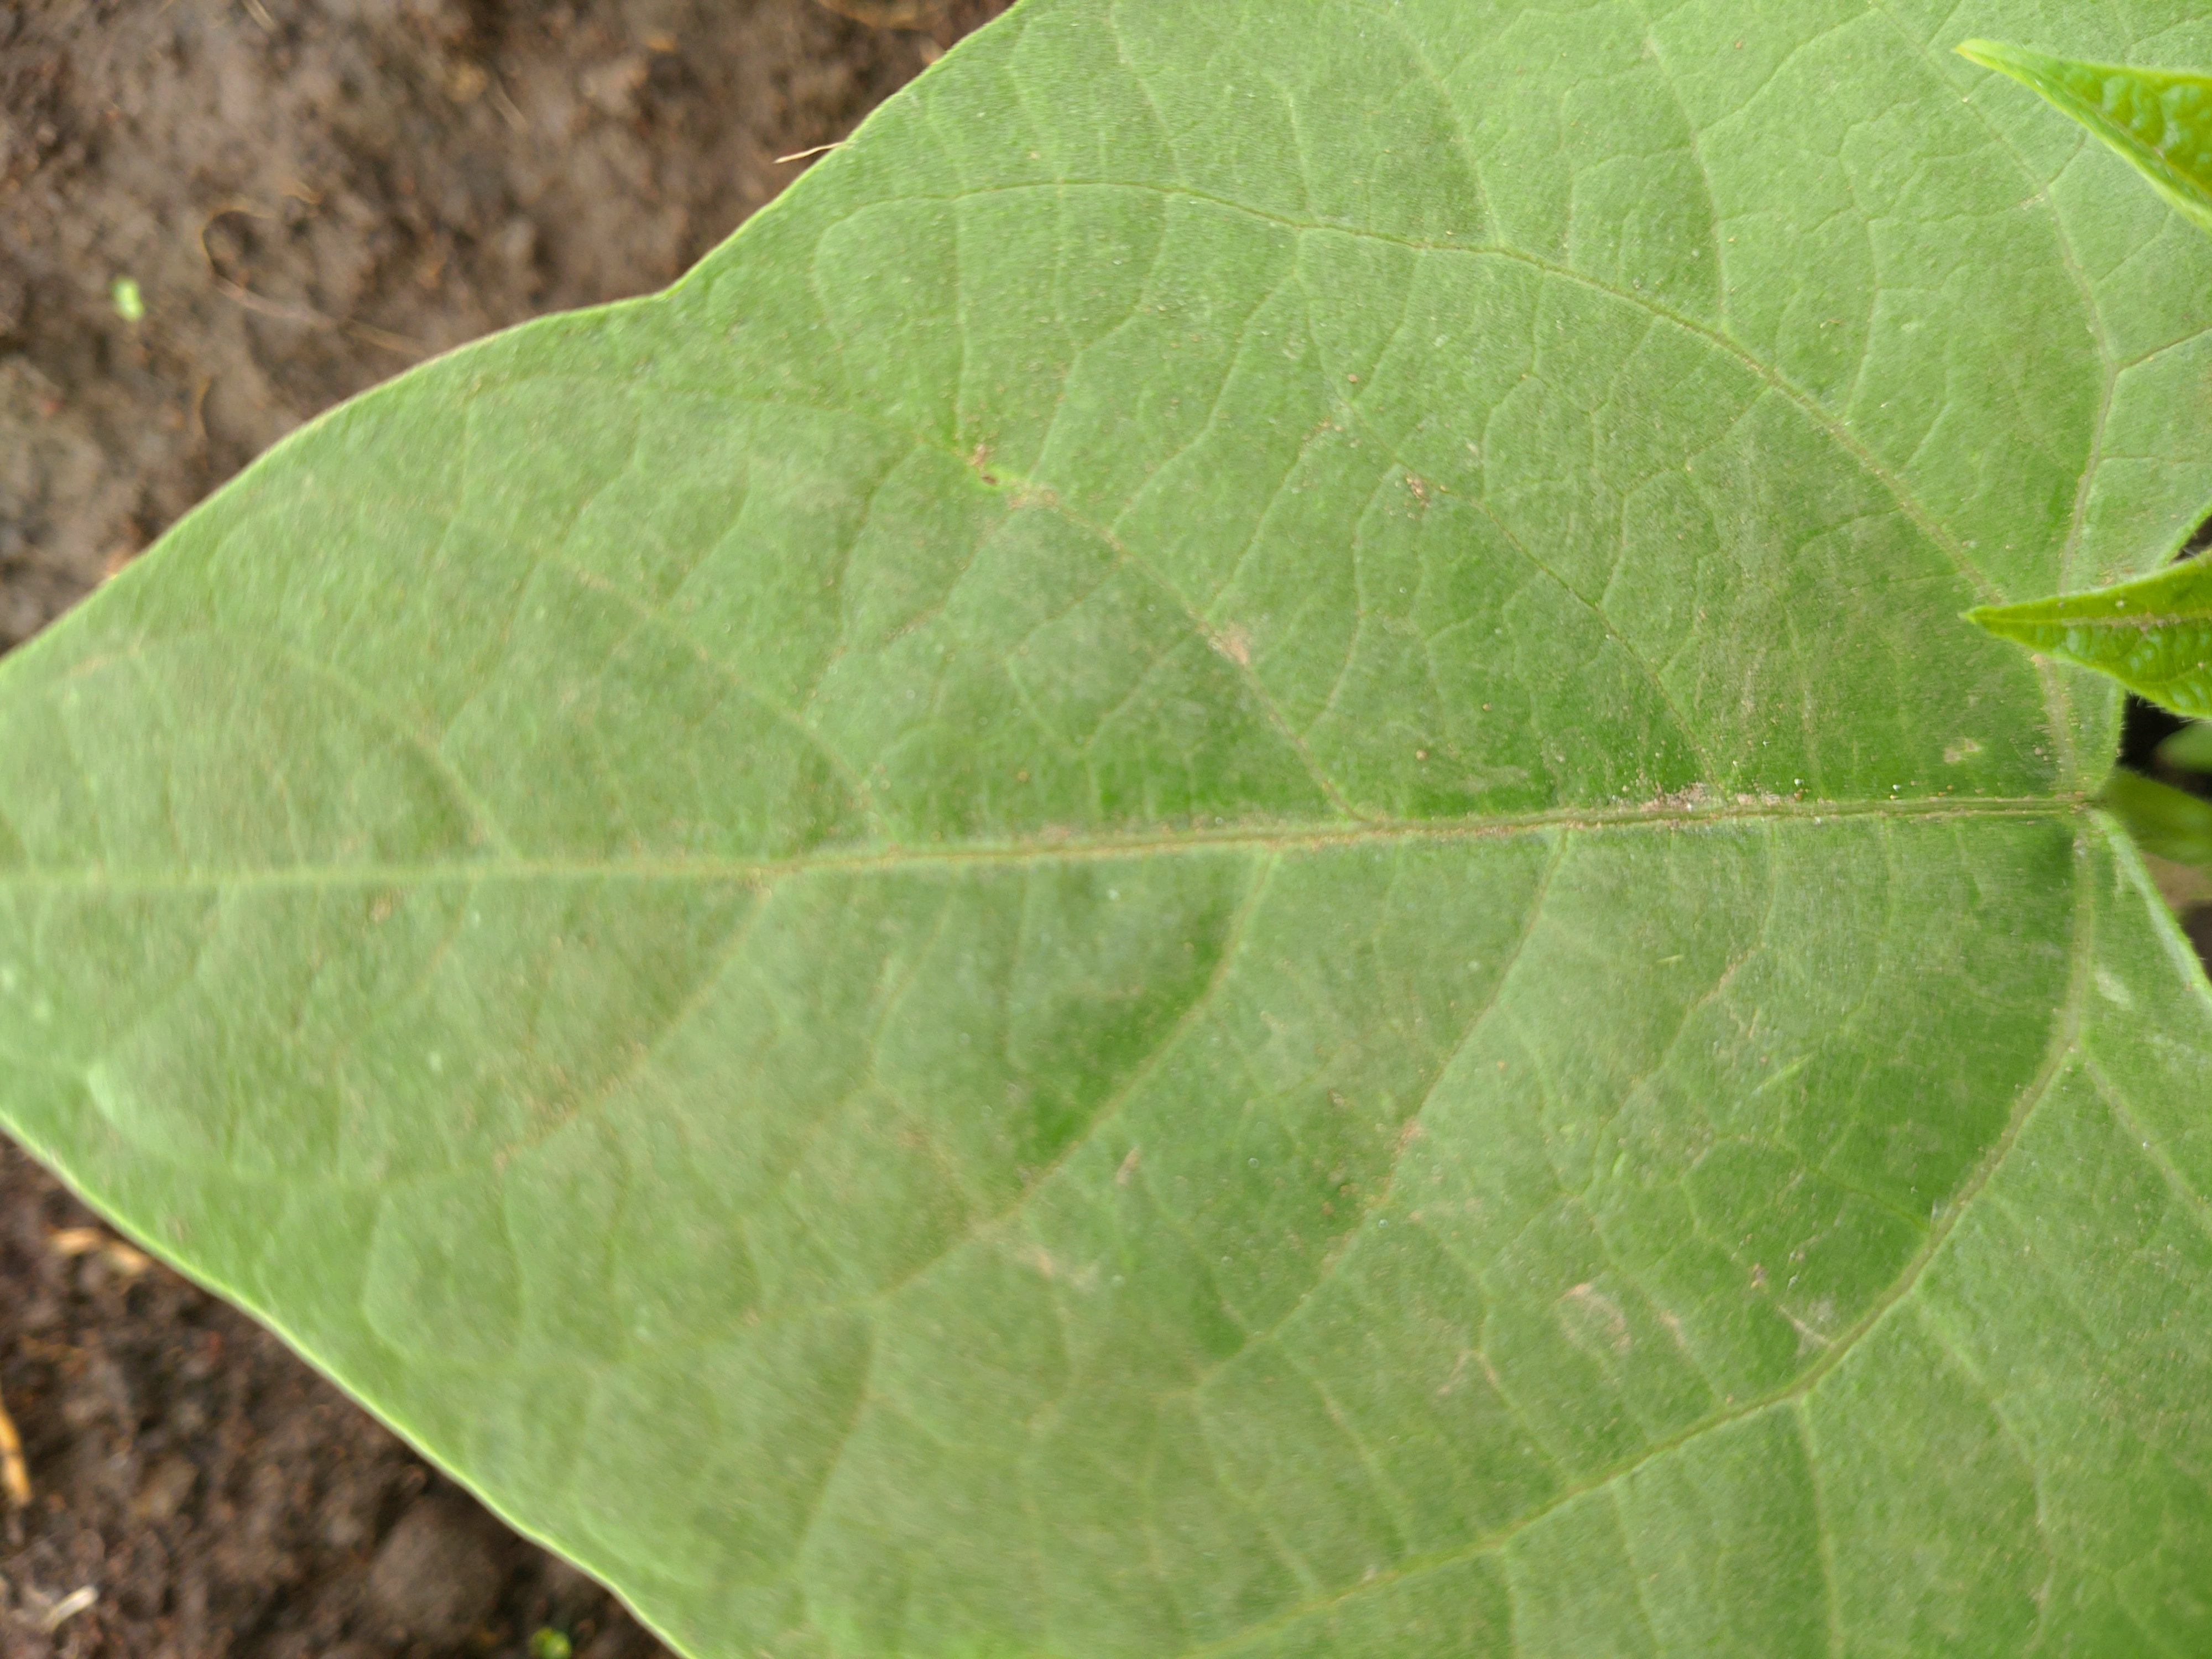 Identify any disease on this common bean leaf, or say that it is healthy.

healthy
